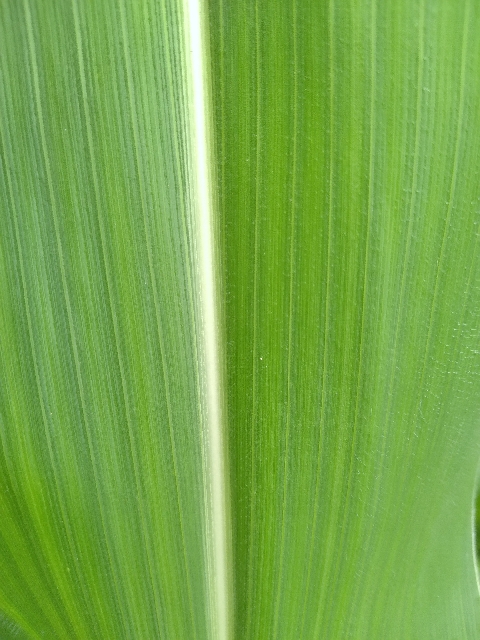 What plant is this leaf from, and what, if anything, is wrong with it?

maize, healthy
